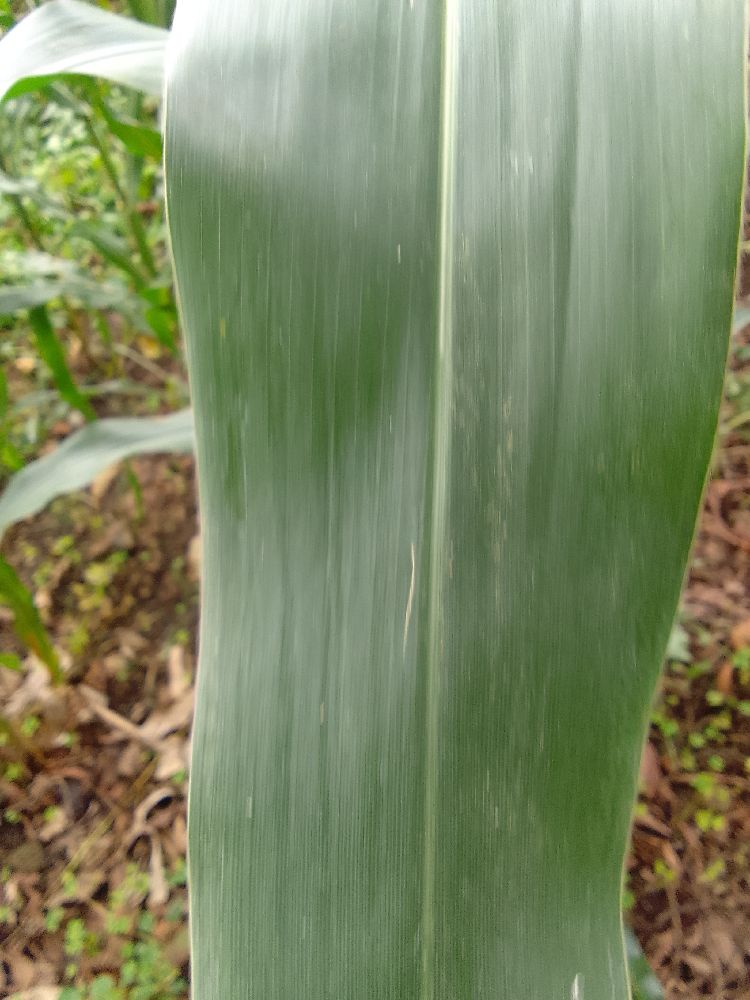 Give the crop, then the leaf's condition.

maize, healthy
